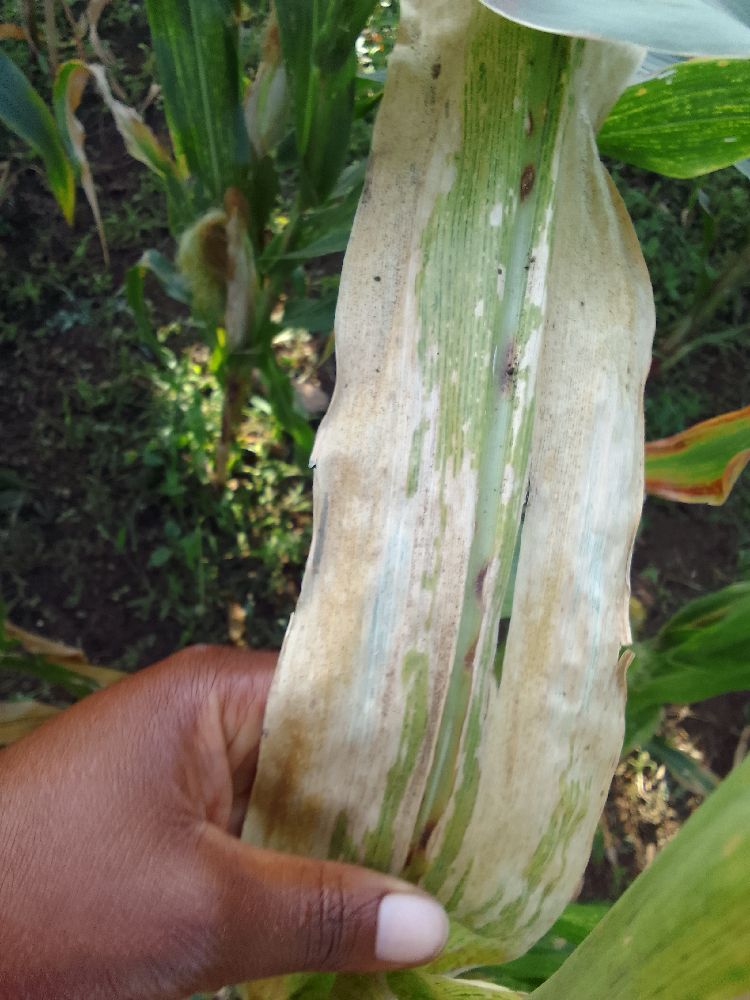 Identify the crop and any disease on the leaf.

maize, maize lethal necrosis
